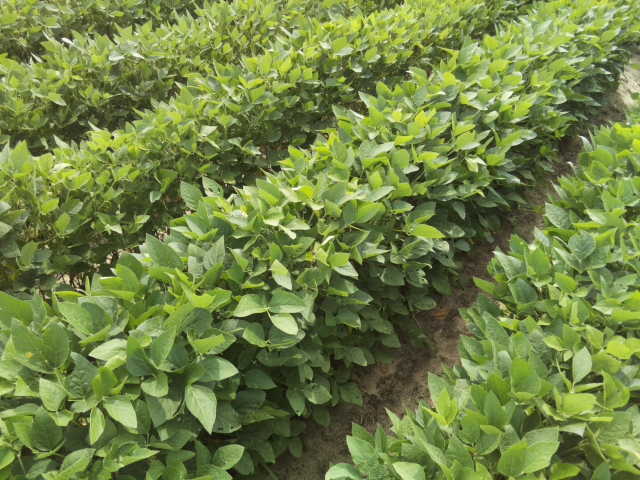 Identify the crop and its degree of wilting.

soybean, leaves with no wilting
